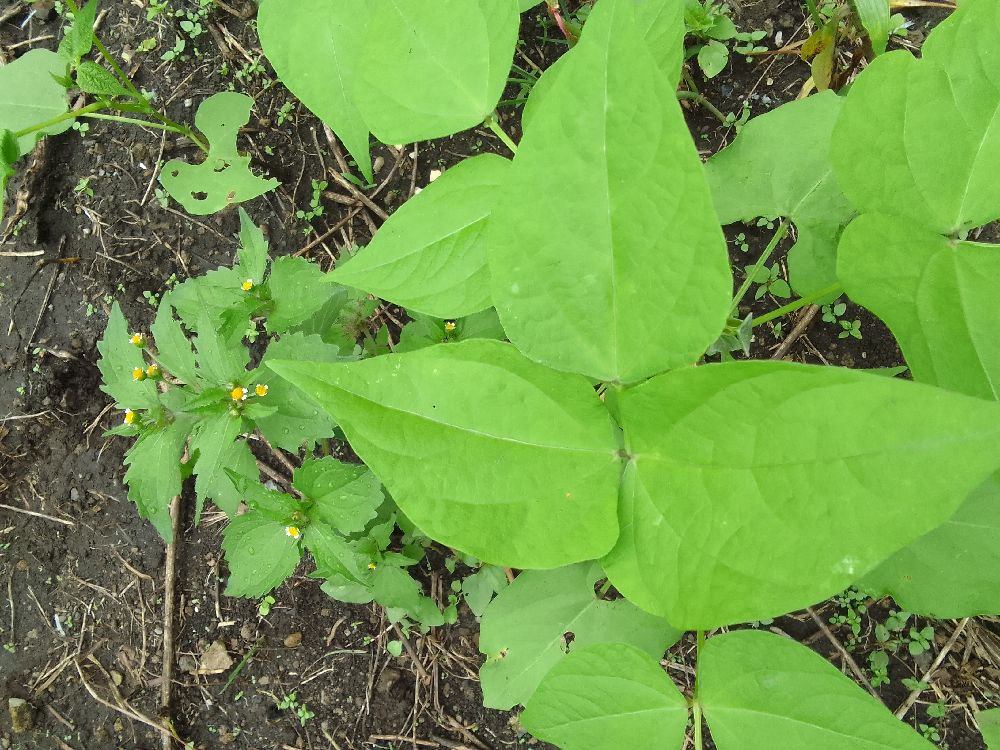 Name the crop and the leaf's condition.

common bean, healthy
